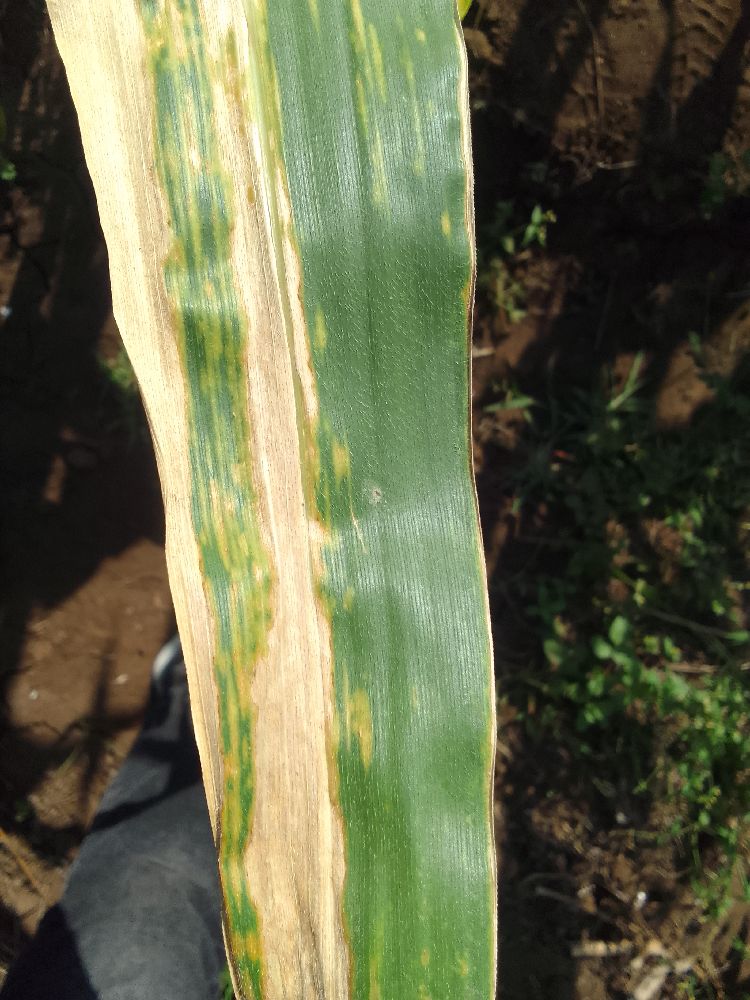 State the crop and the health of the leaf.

maize, maize lethal necrosis
